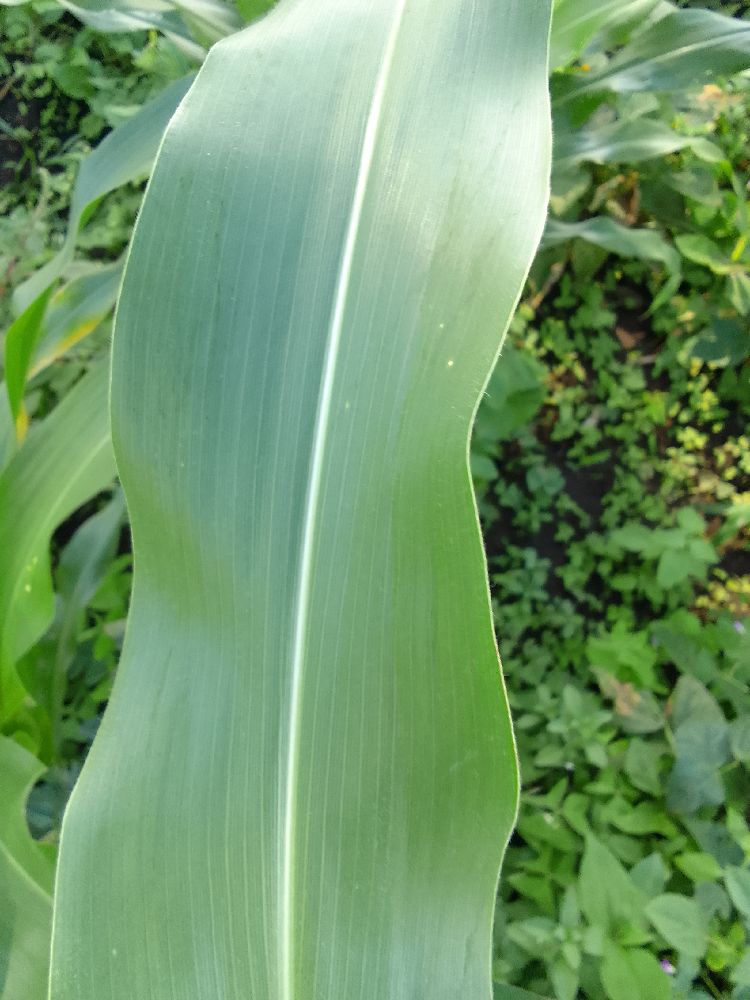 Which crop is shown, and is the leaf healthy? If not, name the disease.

maize, healthy
